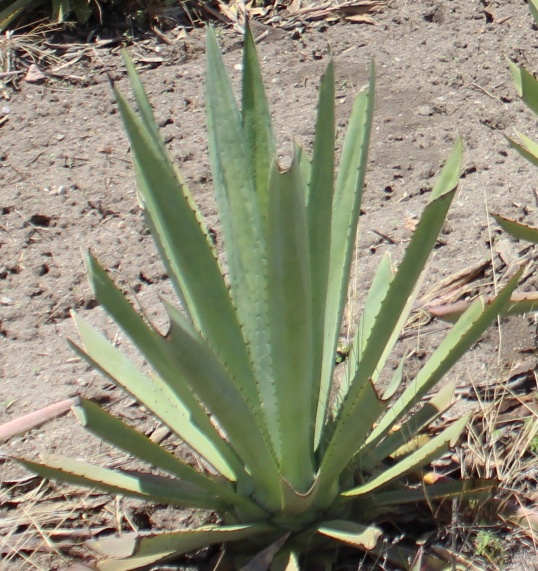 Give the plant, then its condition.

agave, small
